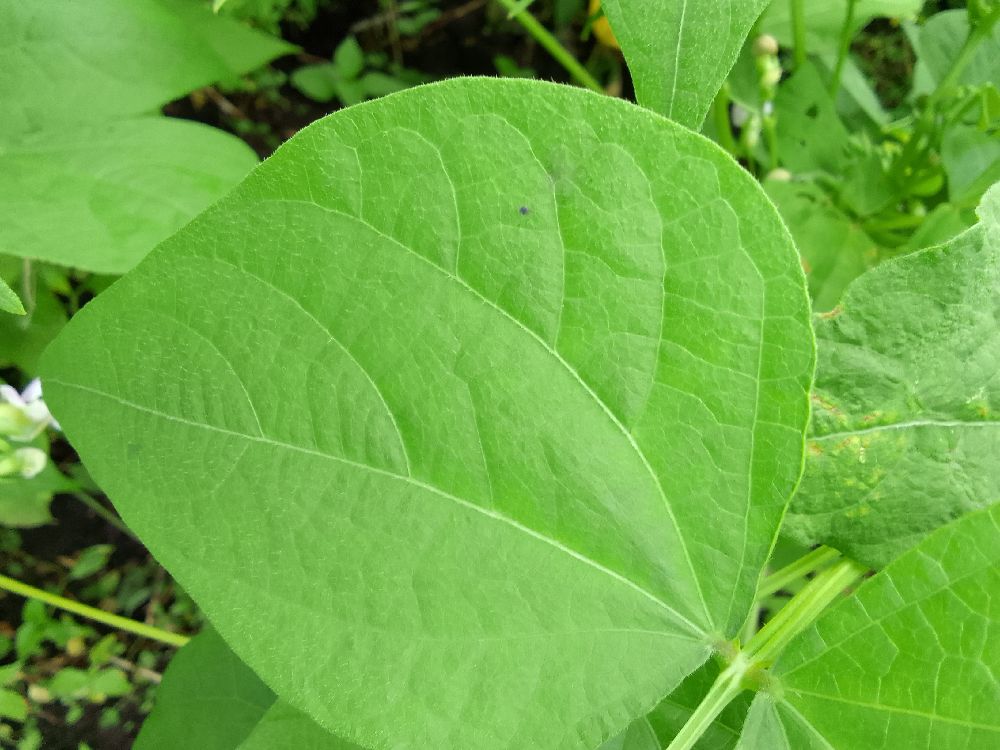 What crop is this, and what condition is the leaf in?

common bean, healthy
